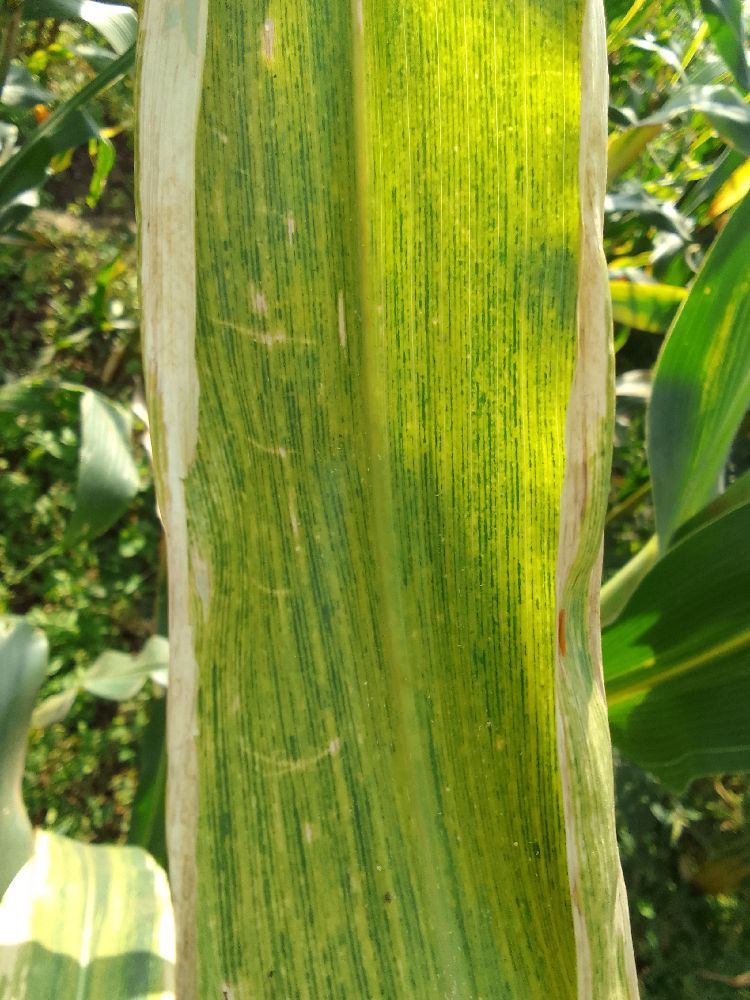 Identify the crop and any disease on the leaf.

maize, maize lethal necrosis
